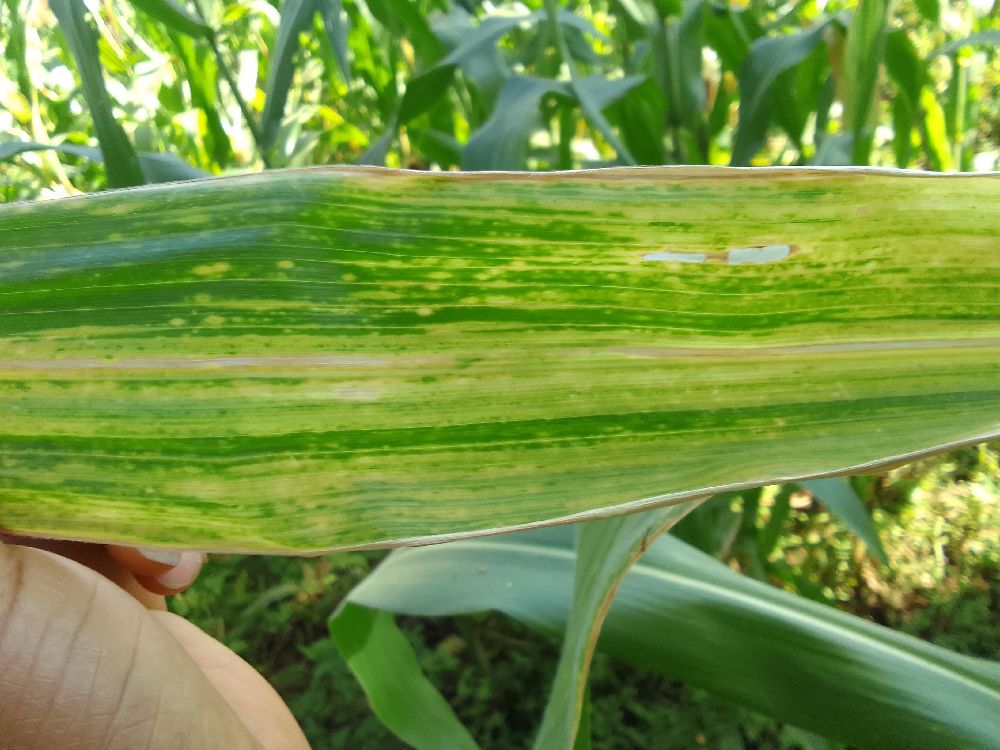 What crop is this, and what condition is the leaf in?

maize, maize lethal necrosis
